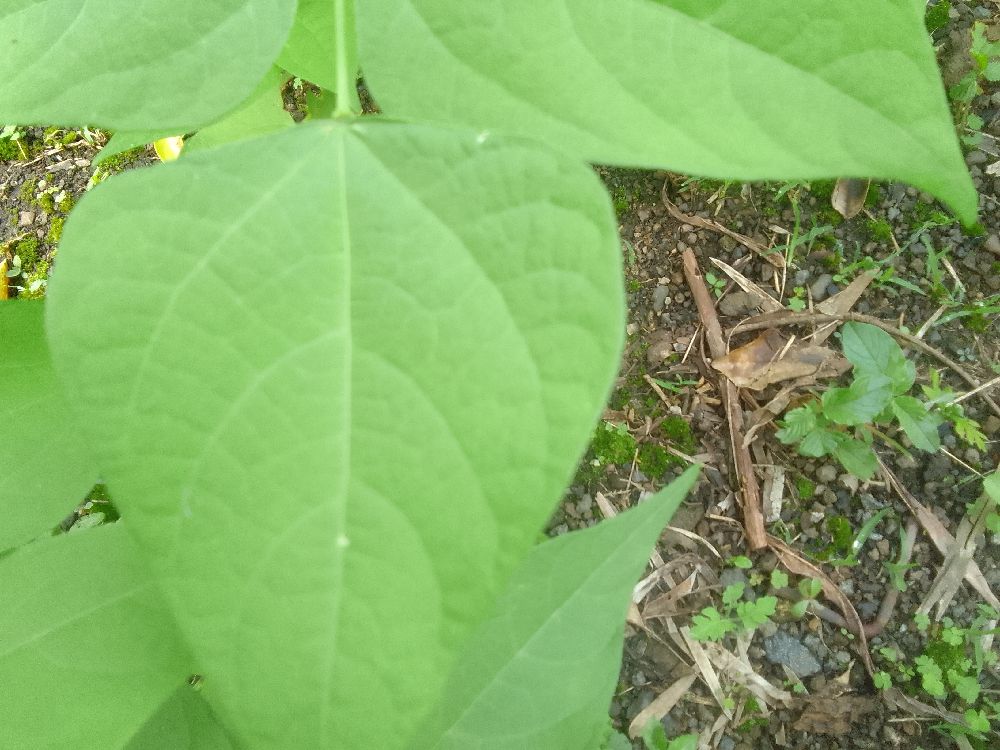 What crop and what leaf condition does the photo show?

common bean, healthy
